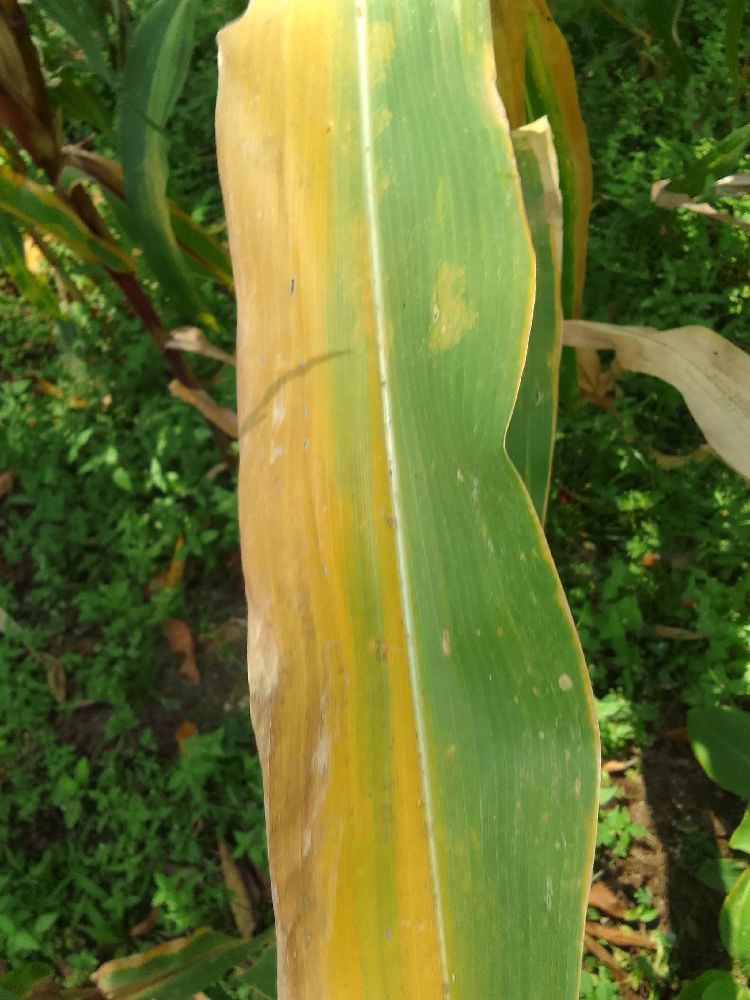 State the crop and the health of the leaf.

maize, maize lethal necrosis
